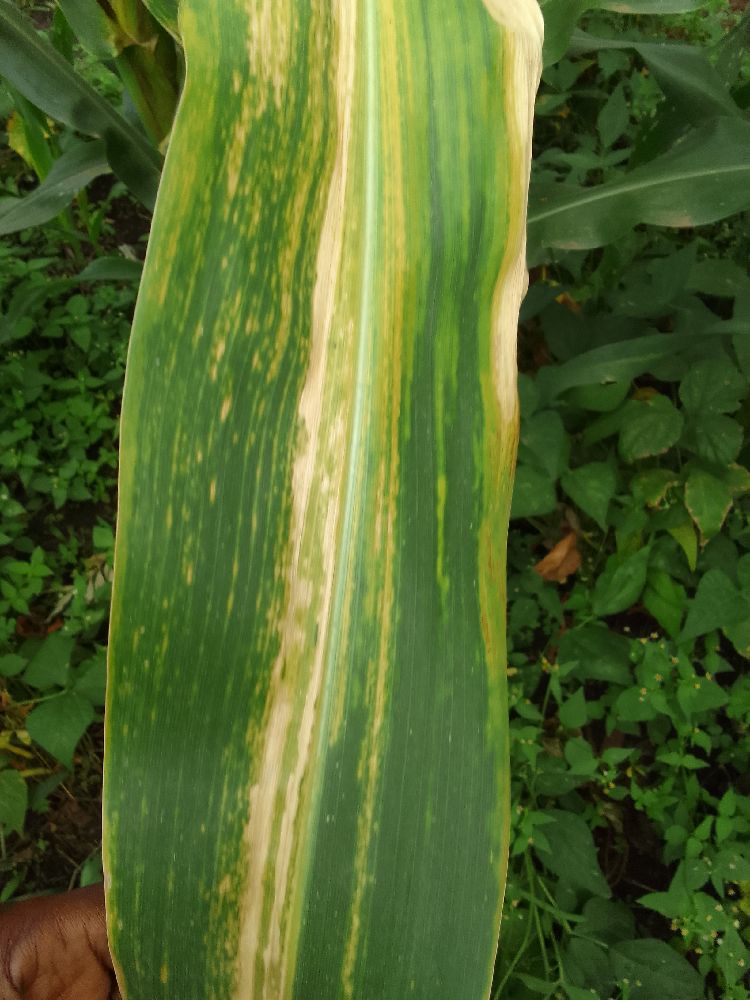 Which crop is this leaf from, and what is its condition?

maize, maize lethal necrosis
